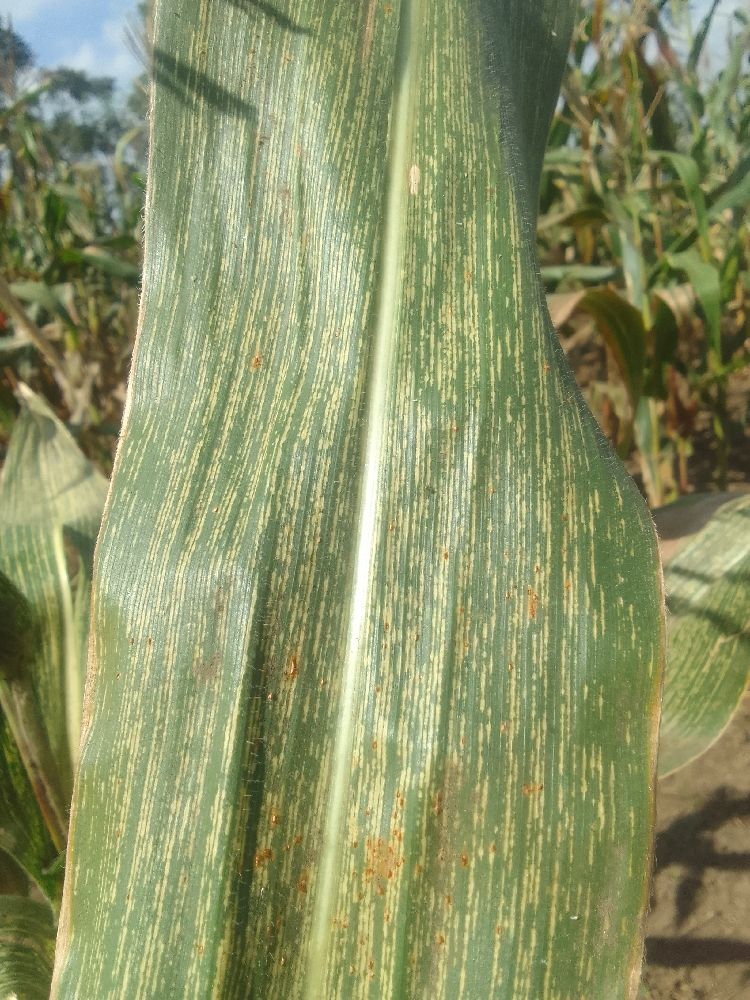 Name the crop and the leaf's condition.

maize, maize streak virus
